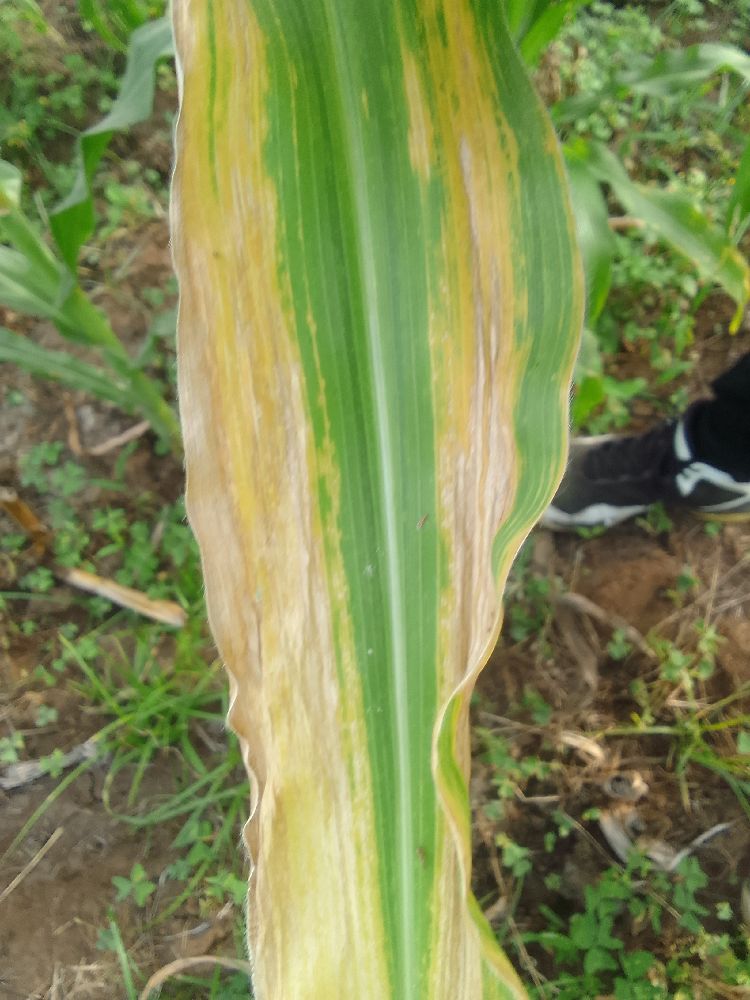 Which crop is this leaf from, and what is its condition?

maize, maize lethal necrosis
